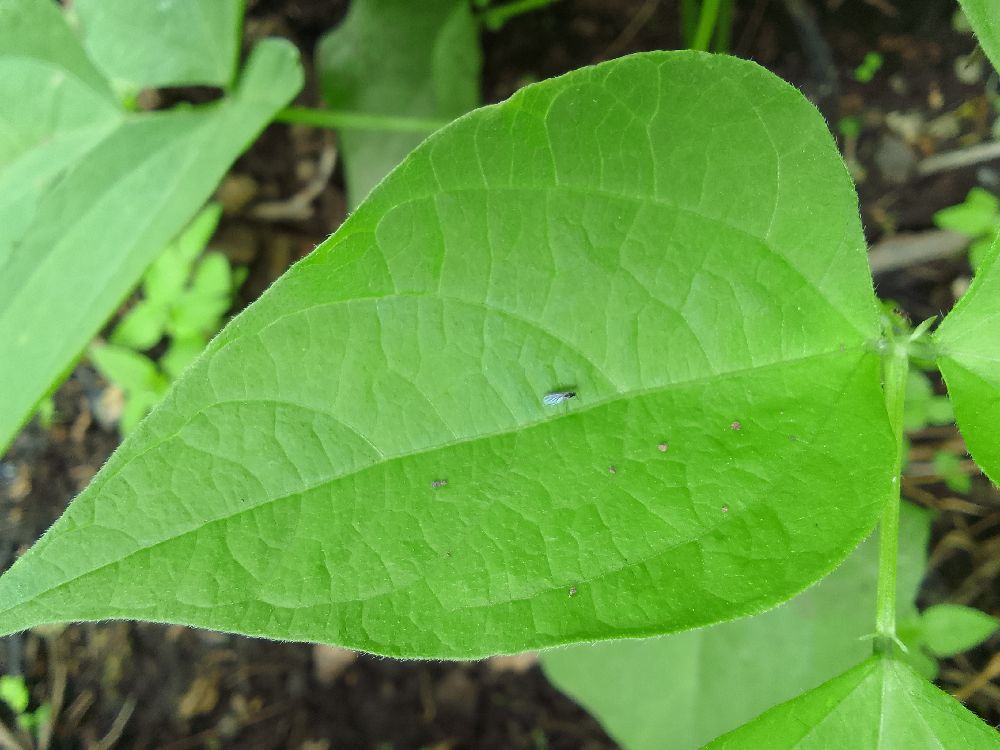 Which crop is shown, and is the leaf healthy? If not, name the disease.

common bean, healthy
